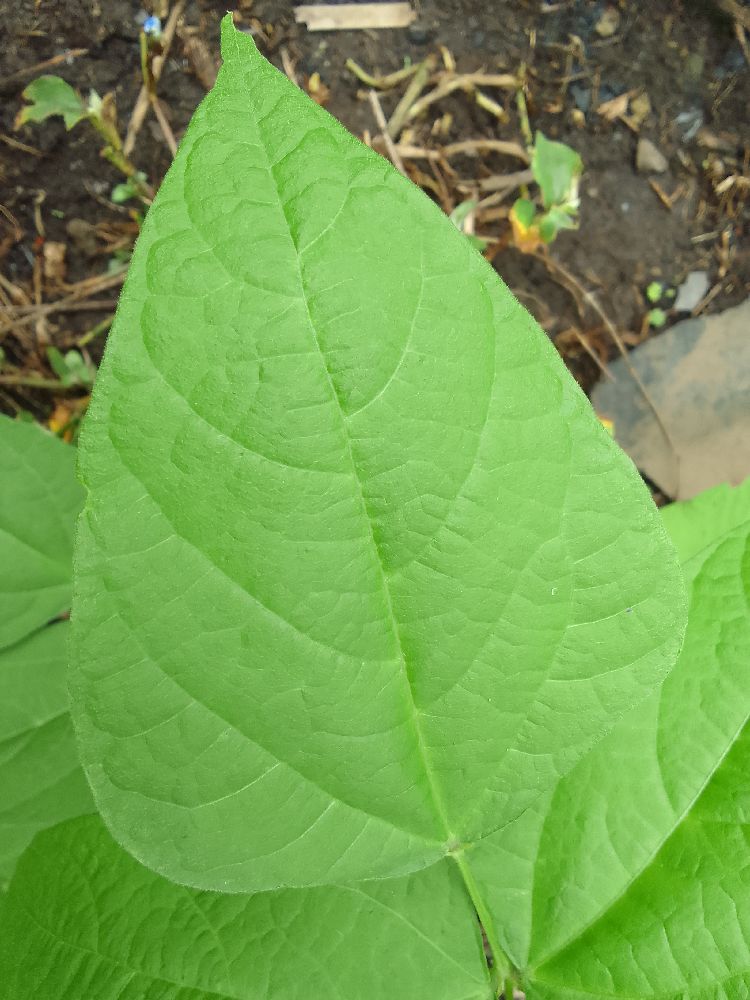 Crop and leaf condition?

common bean, healthy
